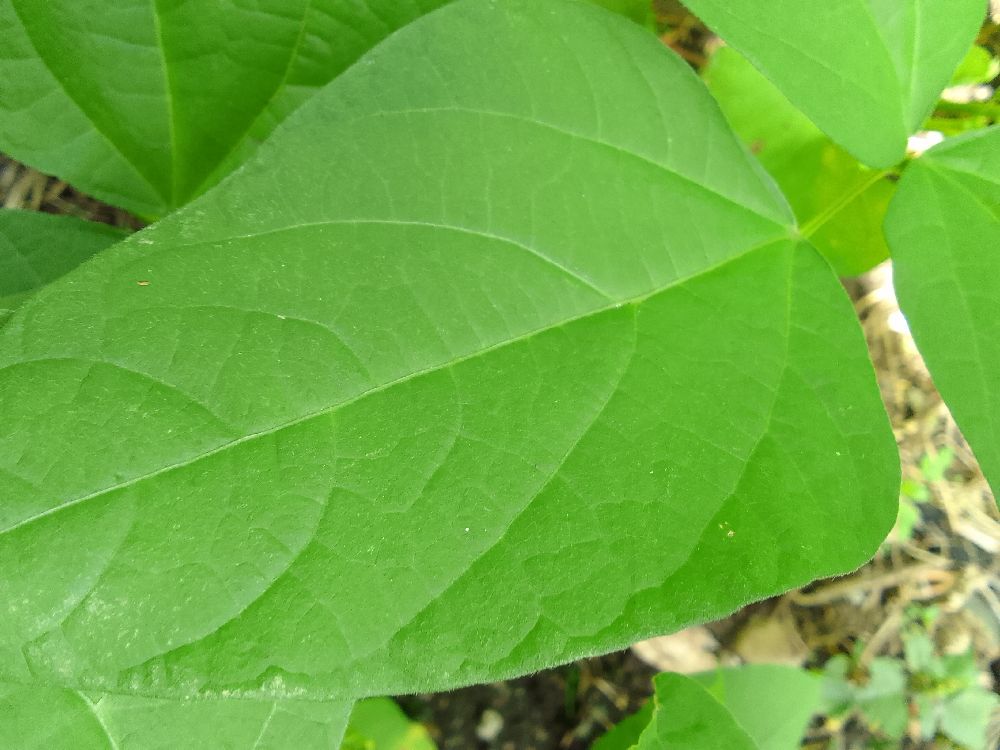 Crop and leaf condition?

common bean, healthy
